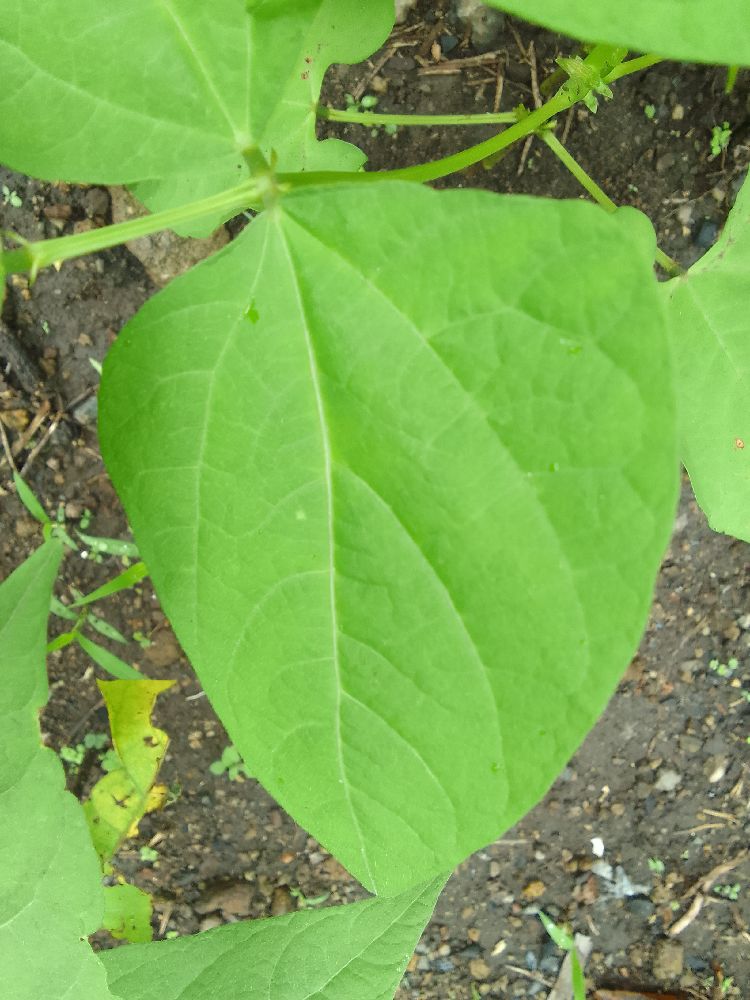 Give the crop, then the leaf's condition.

common bean, healthy
